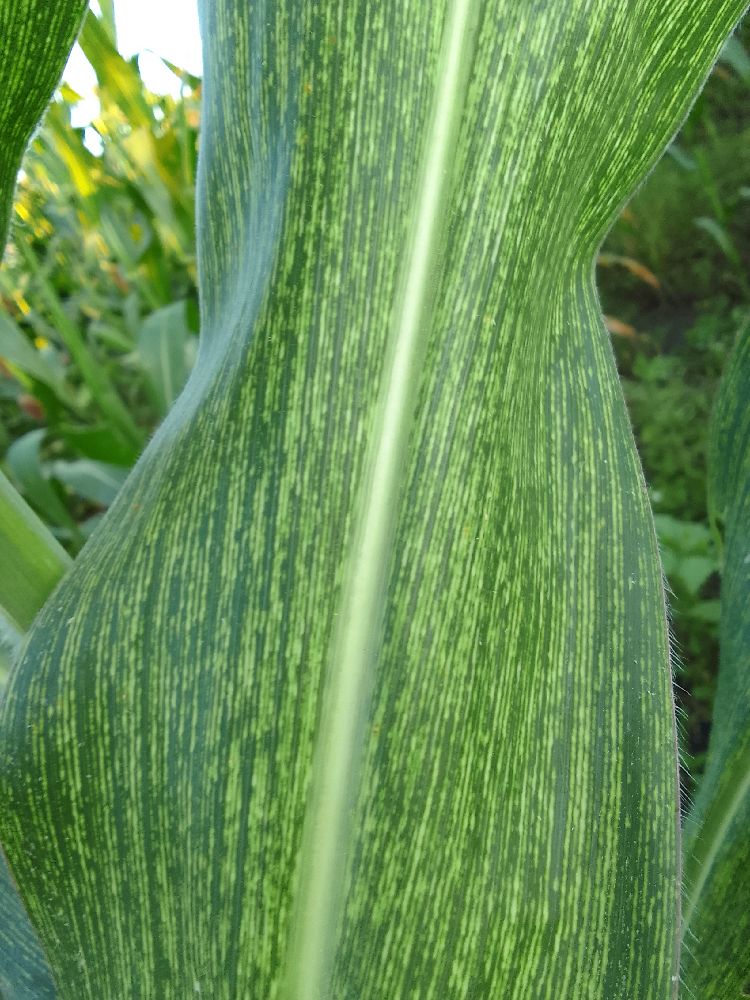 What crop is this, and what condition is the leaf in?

maize, maize streak virus
